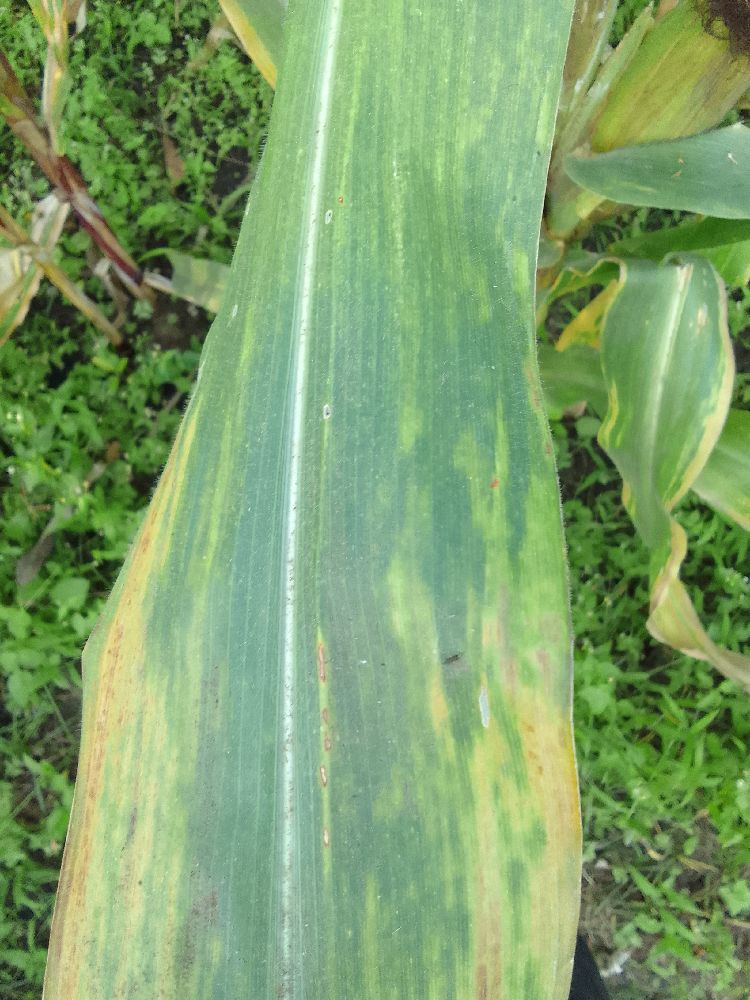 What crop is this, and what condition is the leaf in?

maize, maize lethal necrosis
